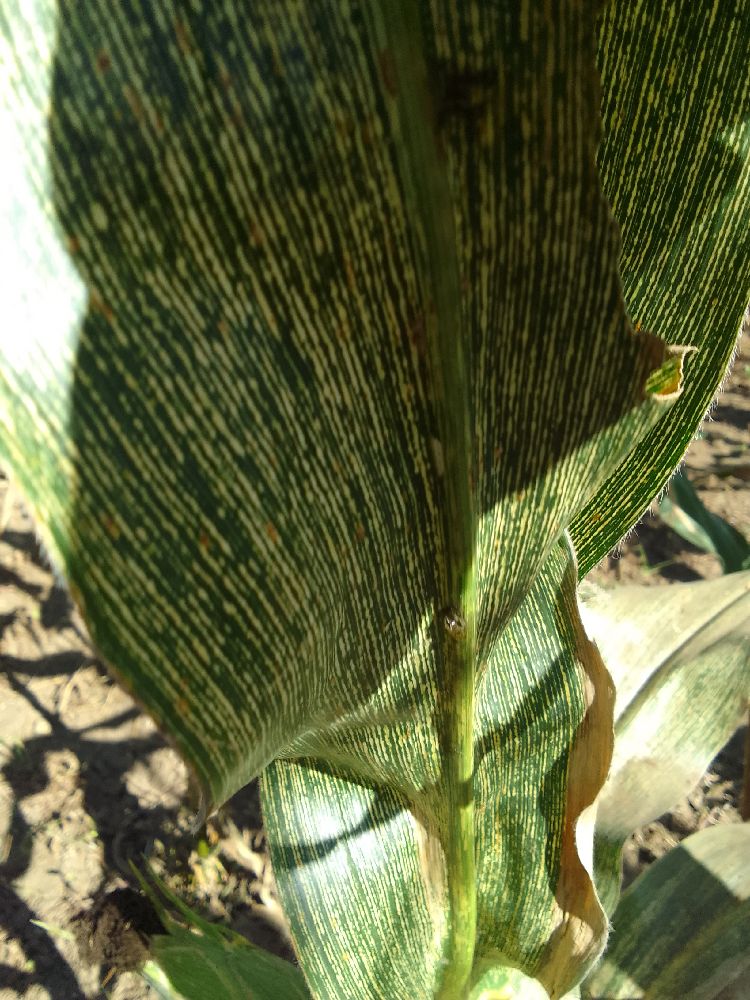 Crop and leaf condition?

maize, maize streak virus
